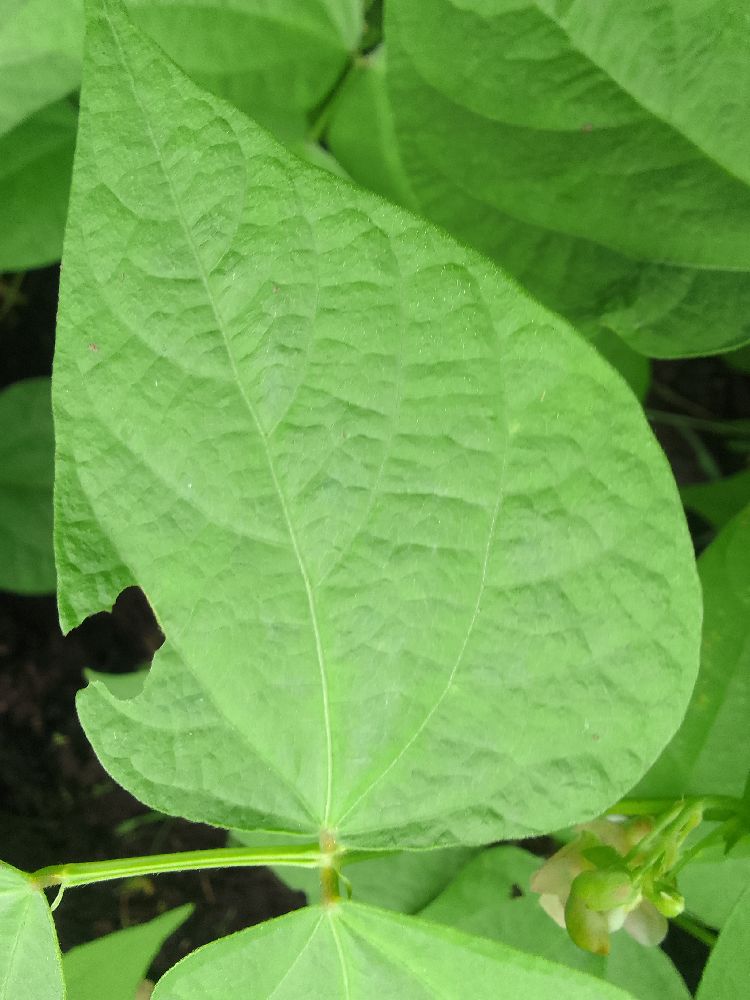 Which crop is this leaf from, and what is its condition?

common bean, healthy
